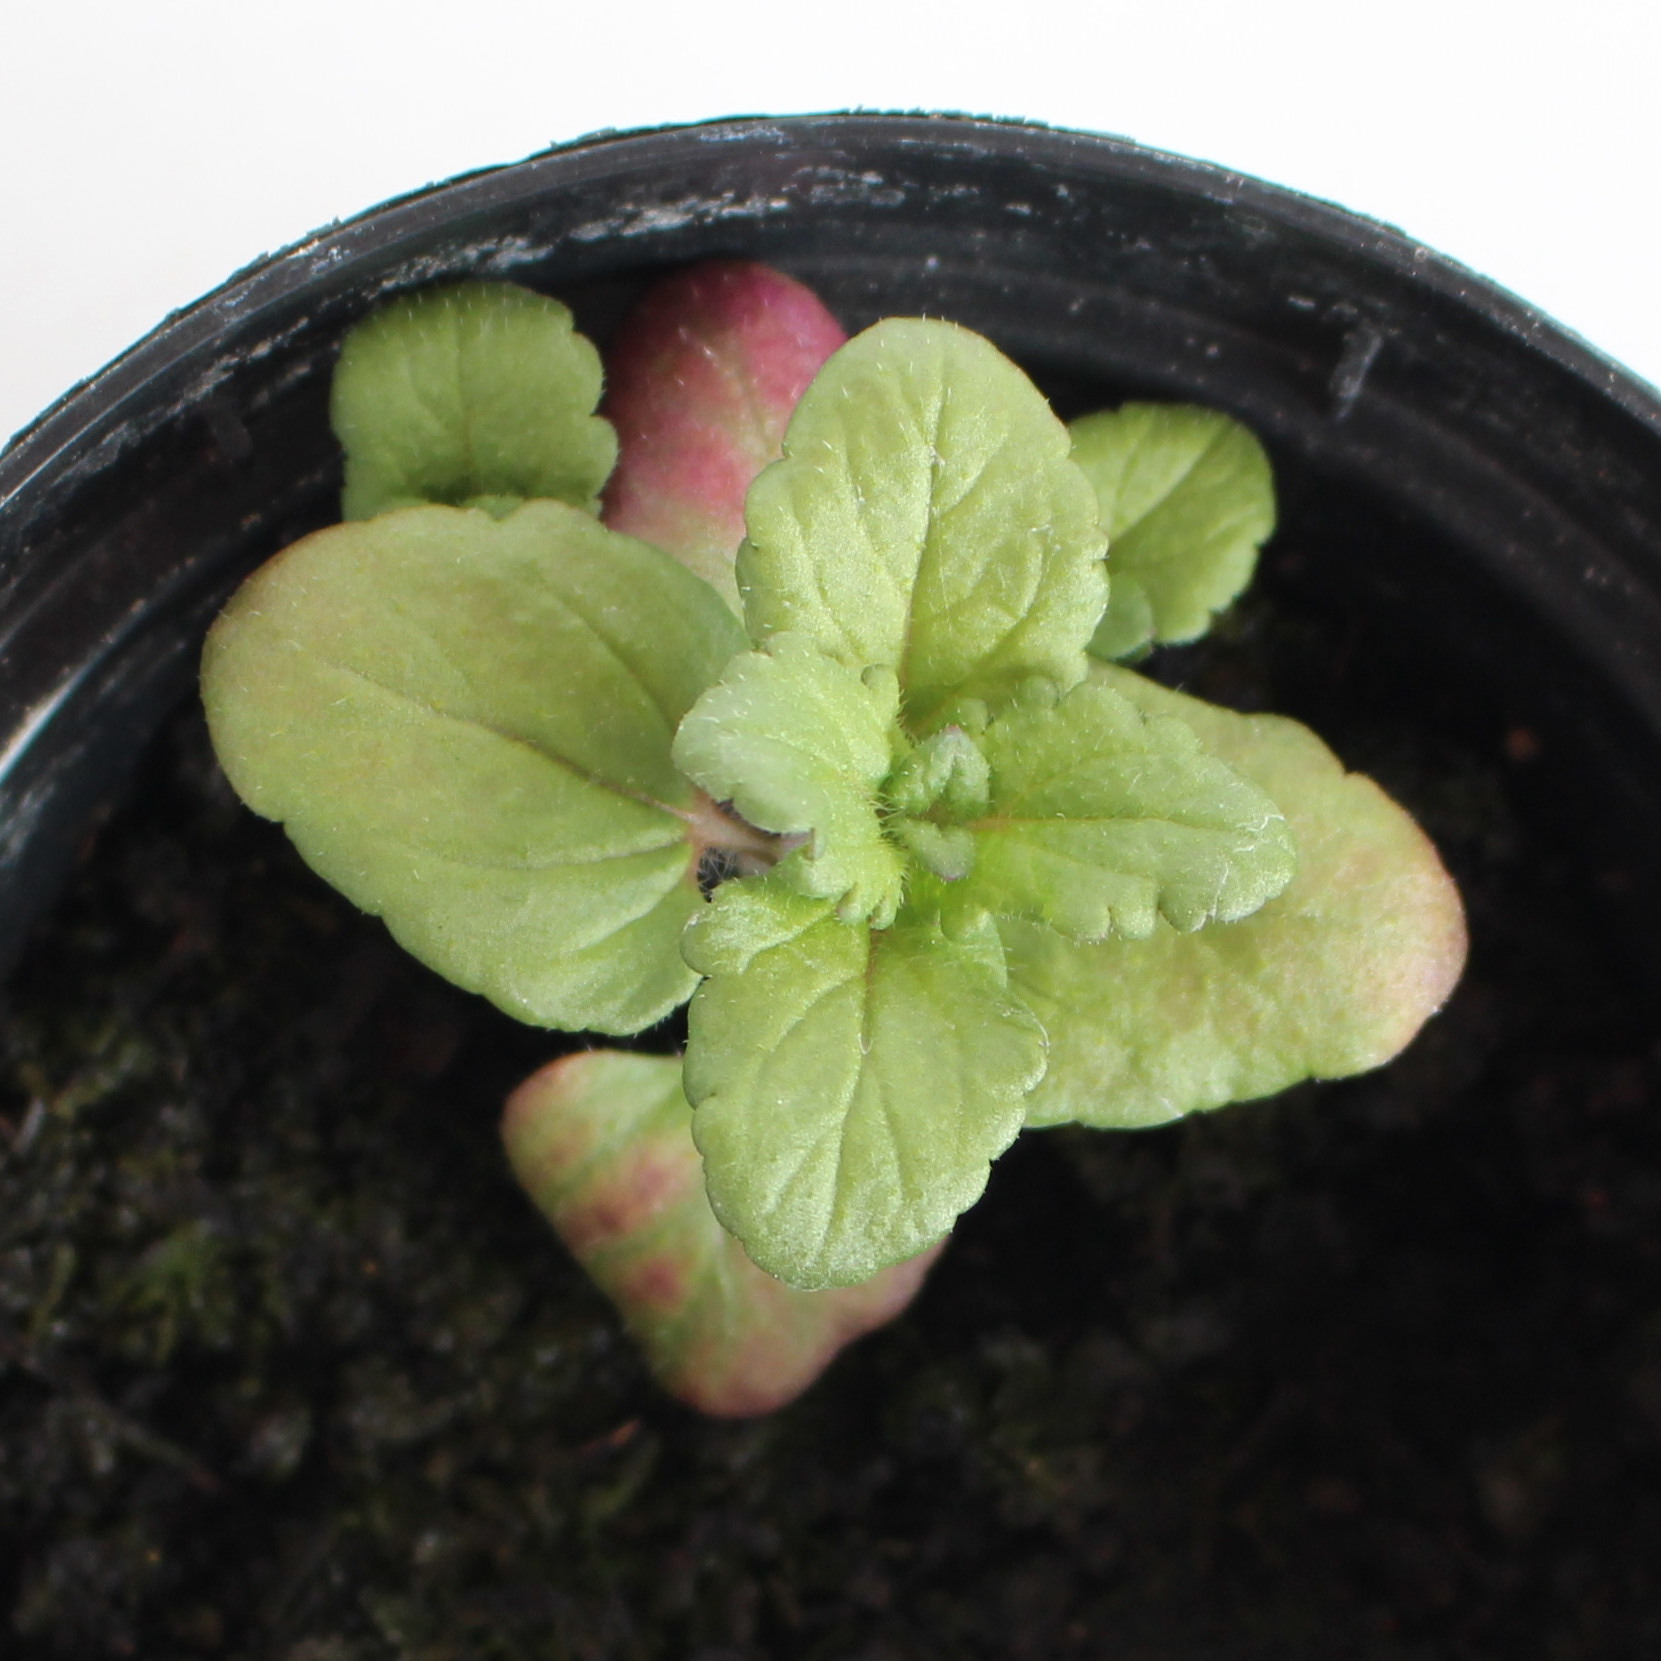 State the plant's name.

Veronica persica
